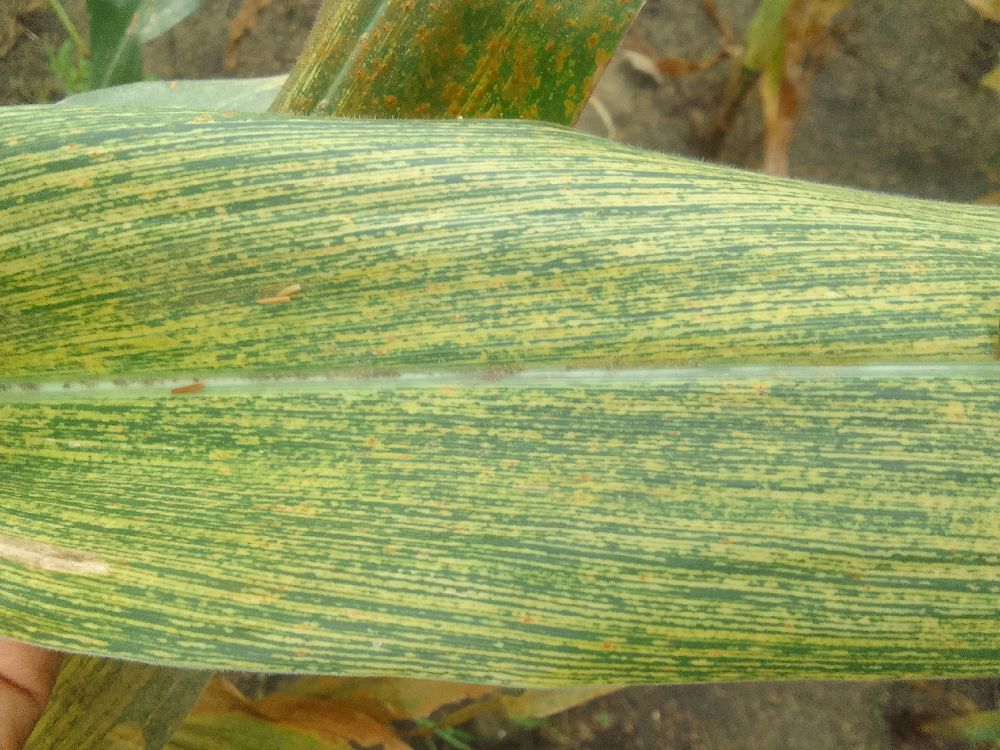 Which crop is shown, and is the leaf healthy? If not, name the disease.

maize, maize streak virus
